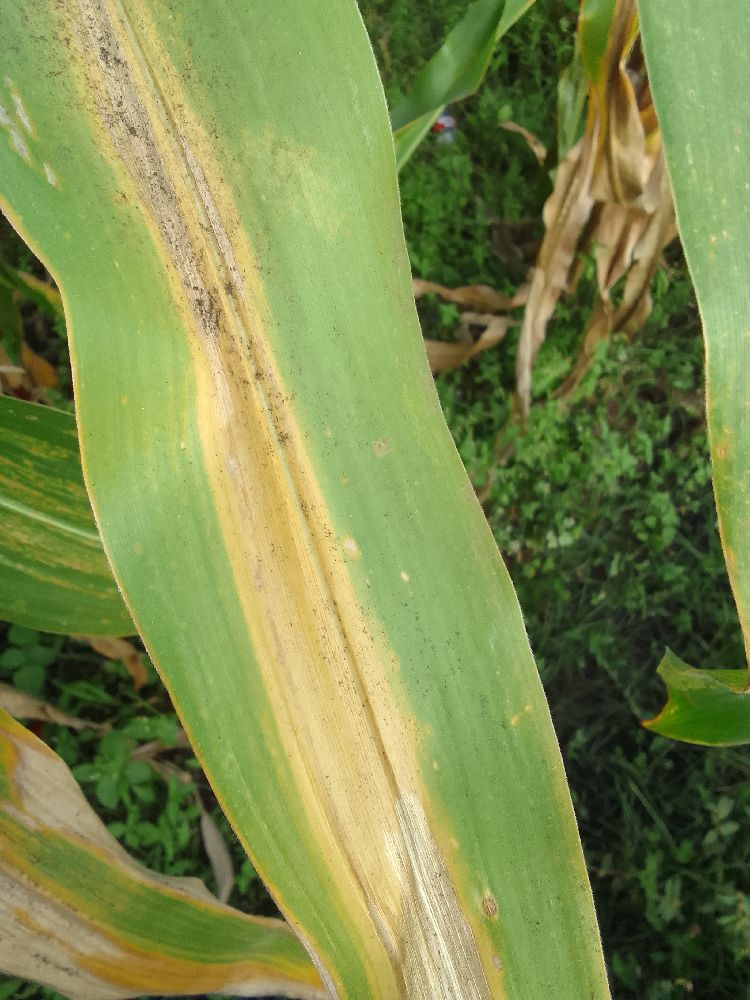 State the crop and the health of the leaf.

maize, maize lethal necrosis
